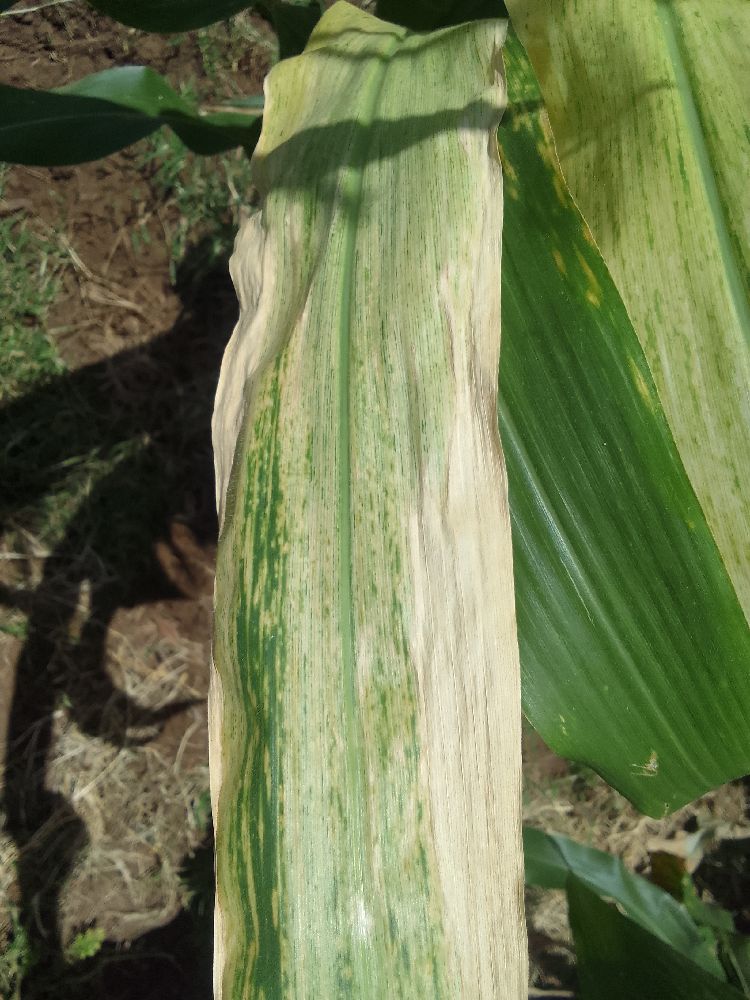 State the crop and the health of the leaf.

maize, maize lethal necrosis
